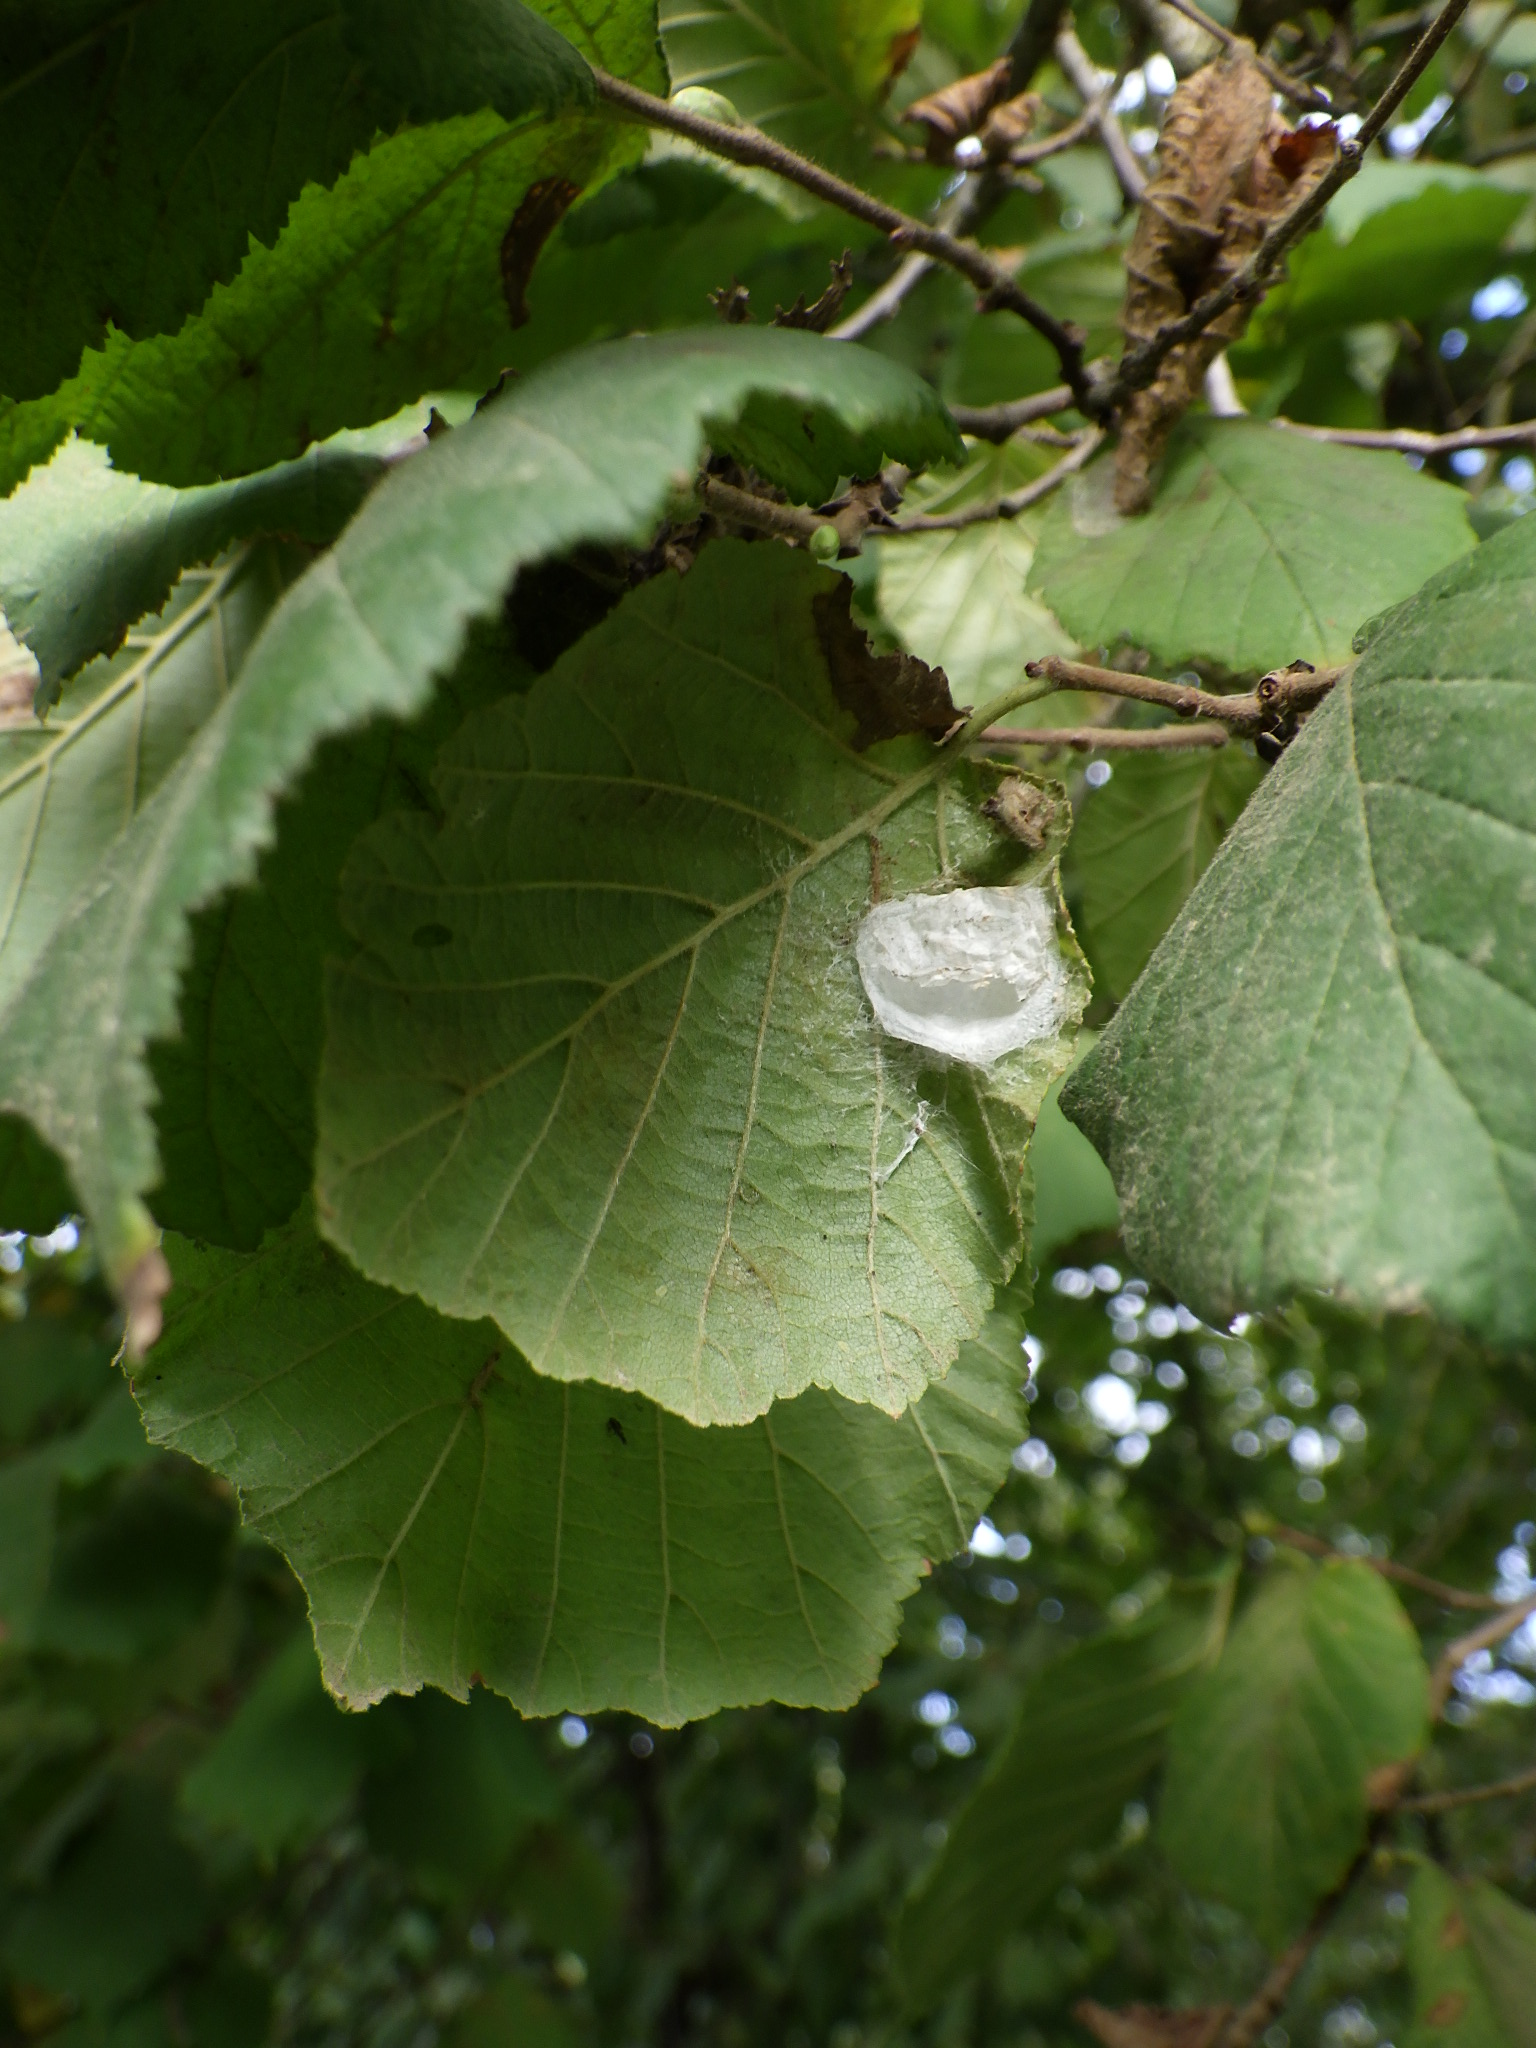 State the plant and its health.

hazel, pest, unknown
